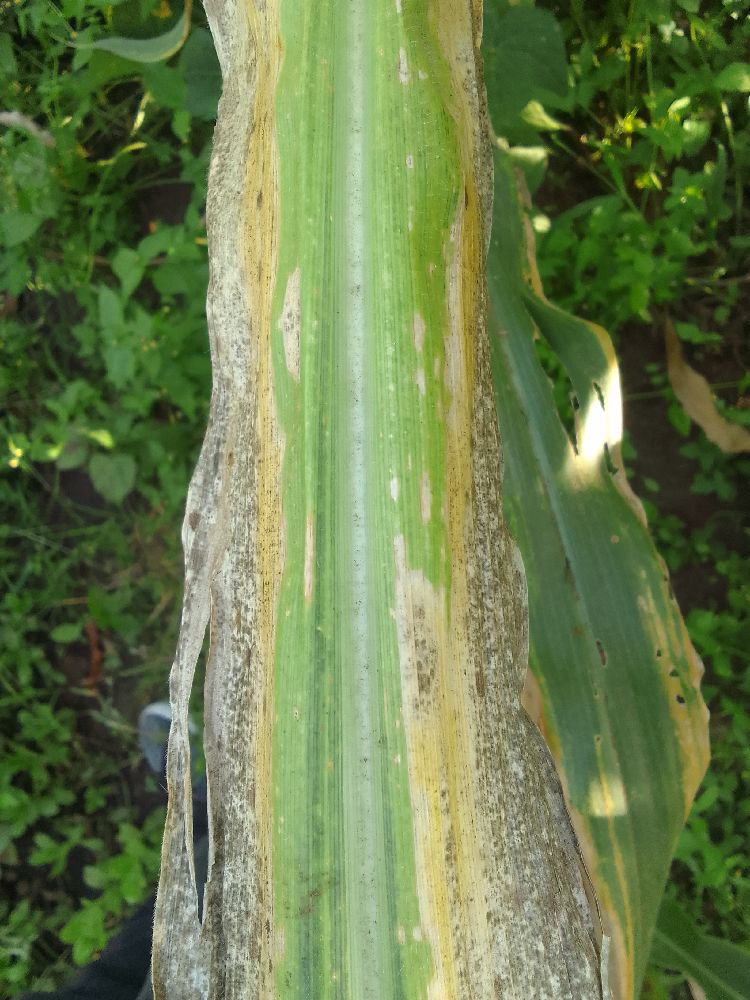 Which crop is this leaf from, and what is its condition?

maize, maize lethal necrosis
